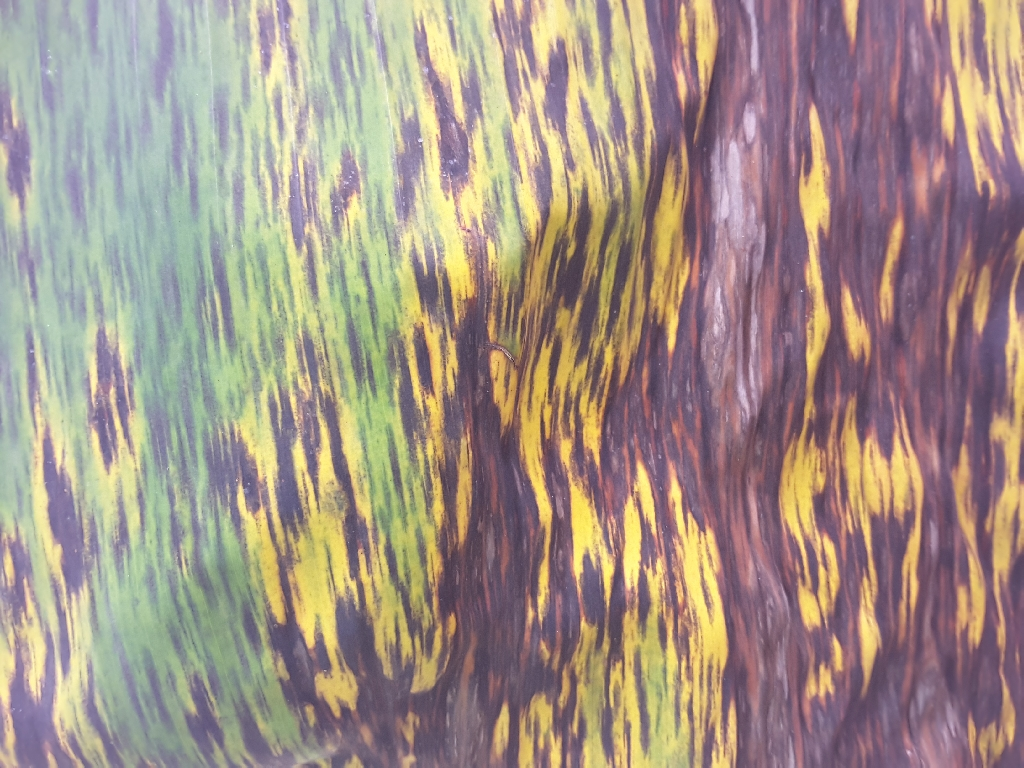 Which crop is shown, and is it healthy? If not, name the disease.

banana, black sigatoka
